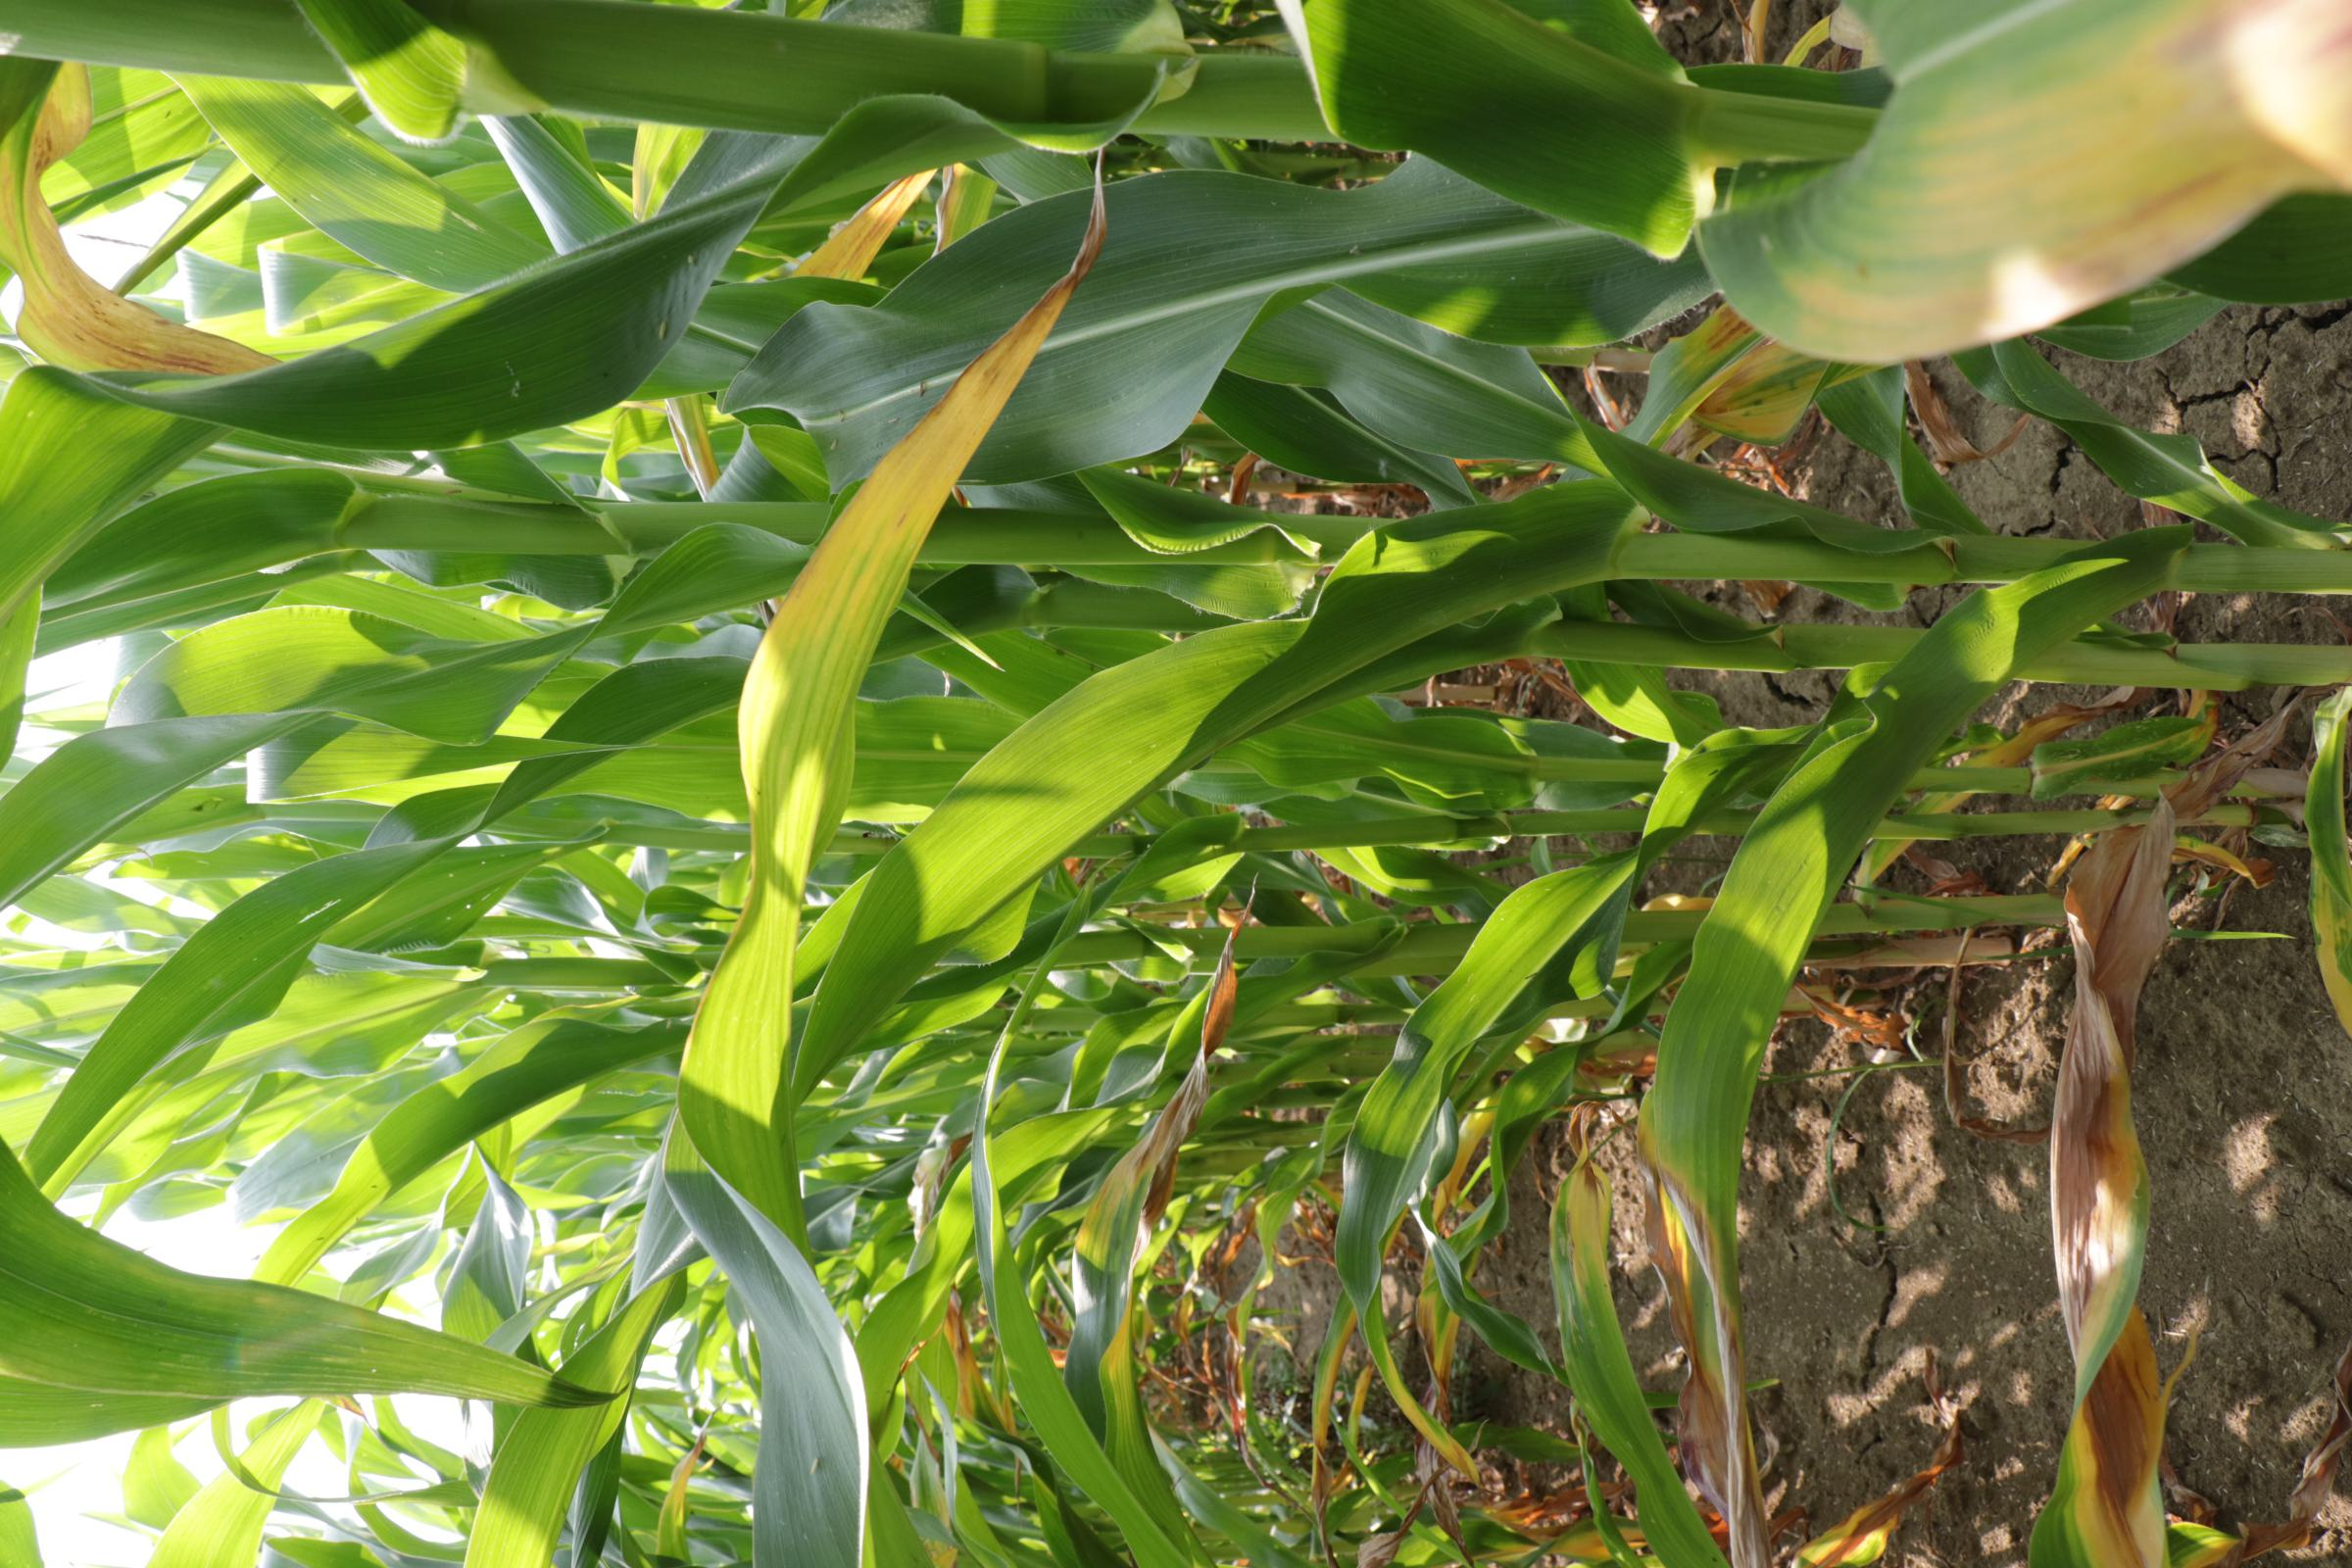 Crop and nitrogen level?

maize, reduced nitrogen fertilisation
